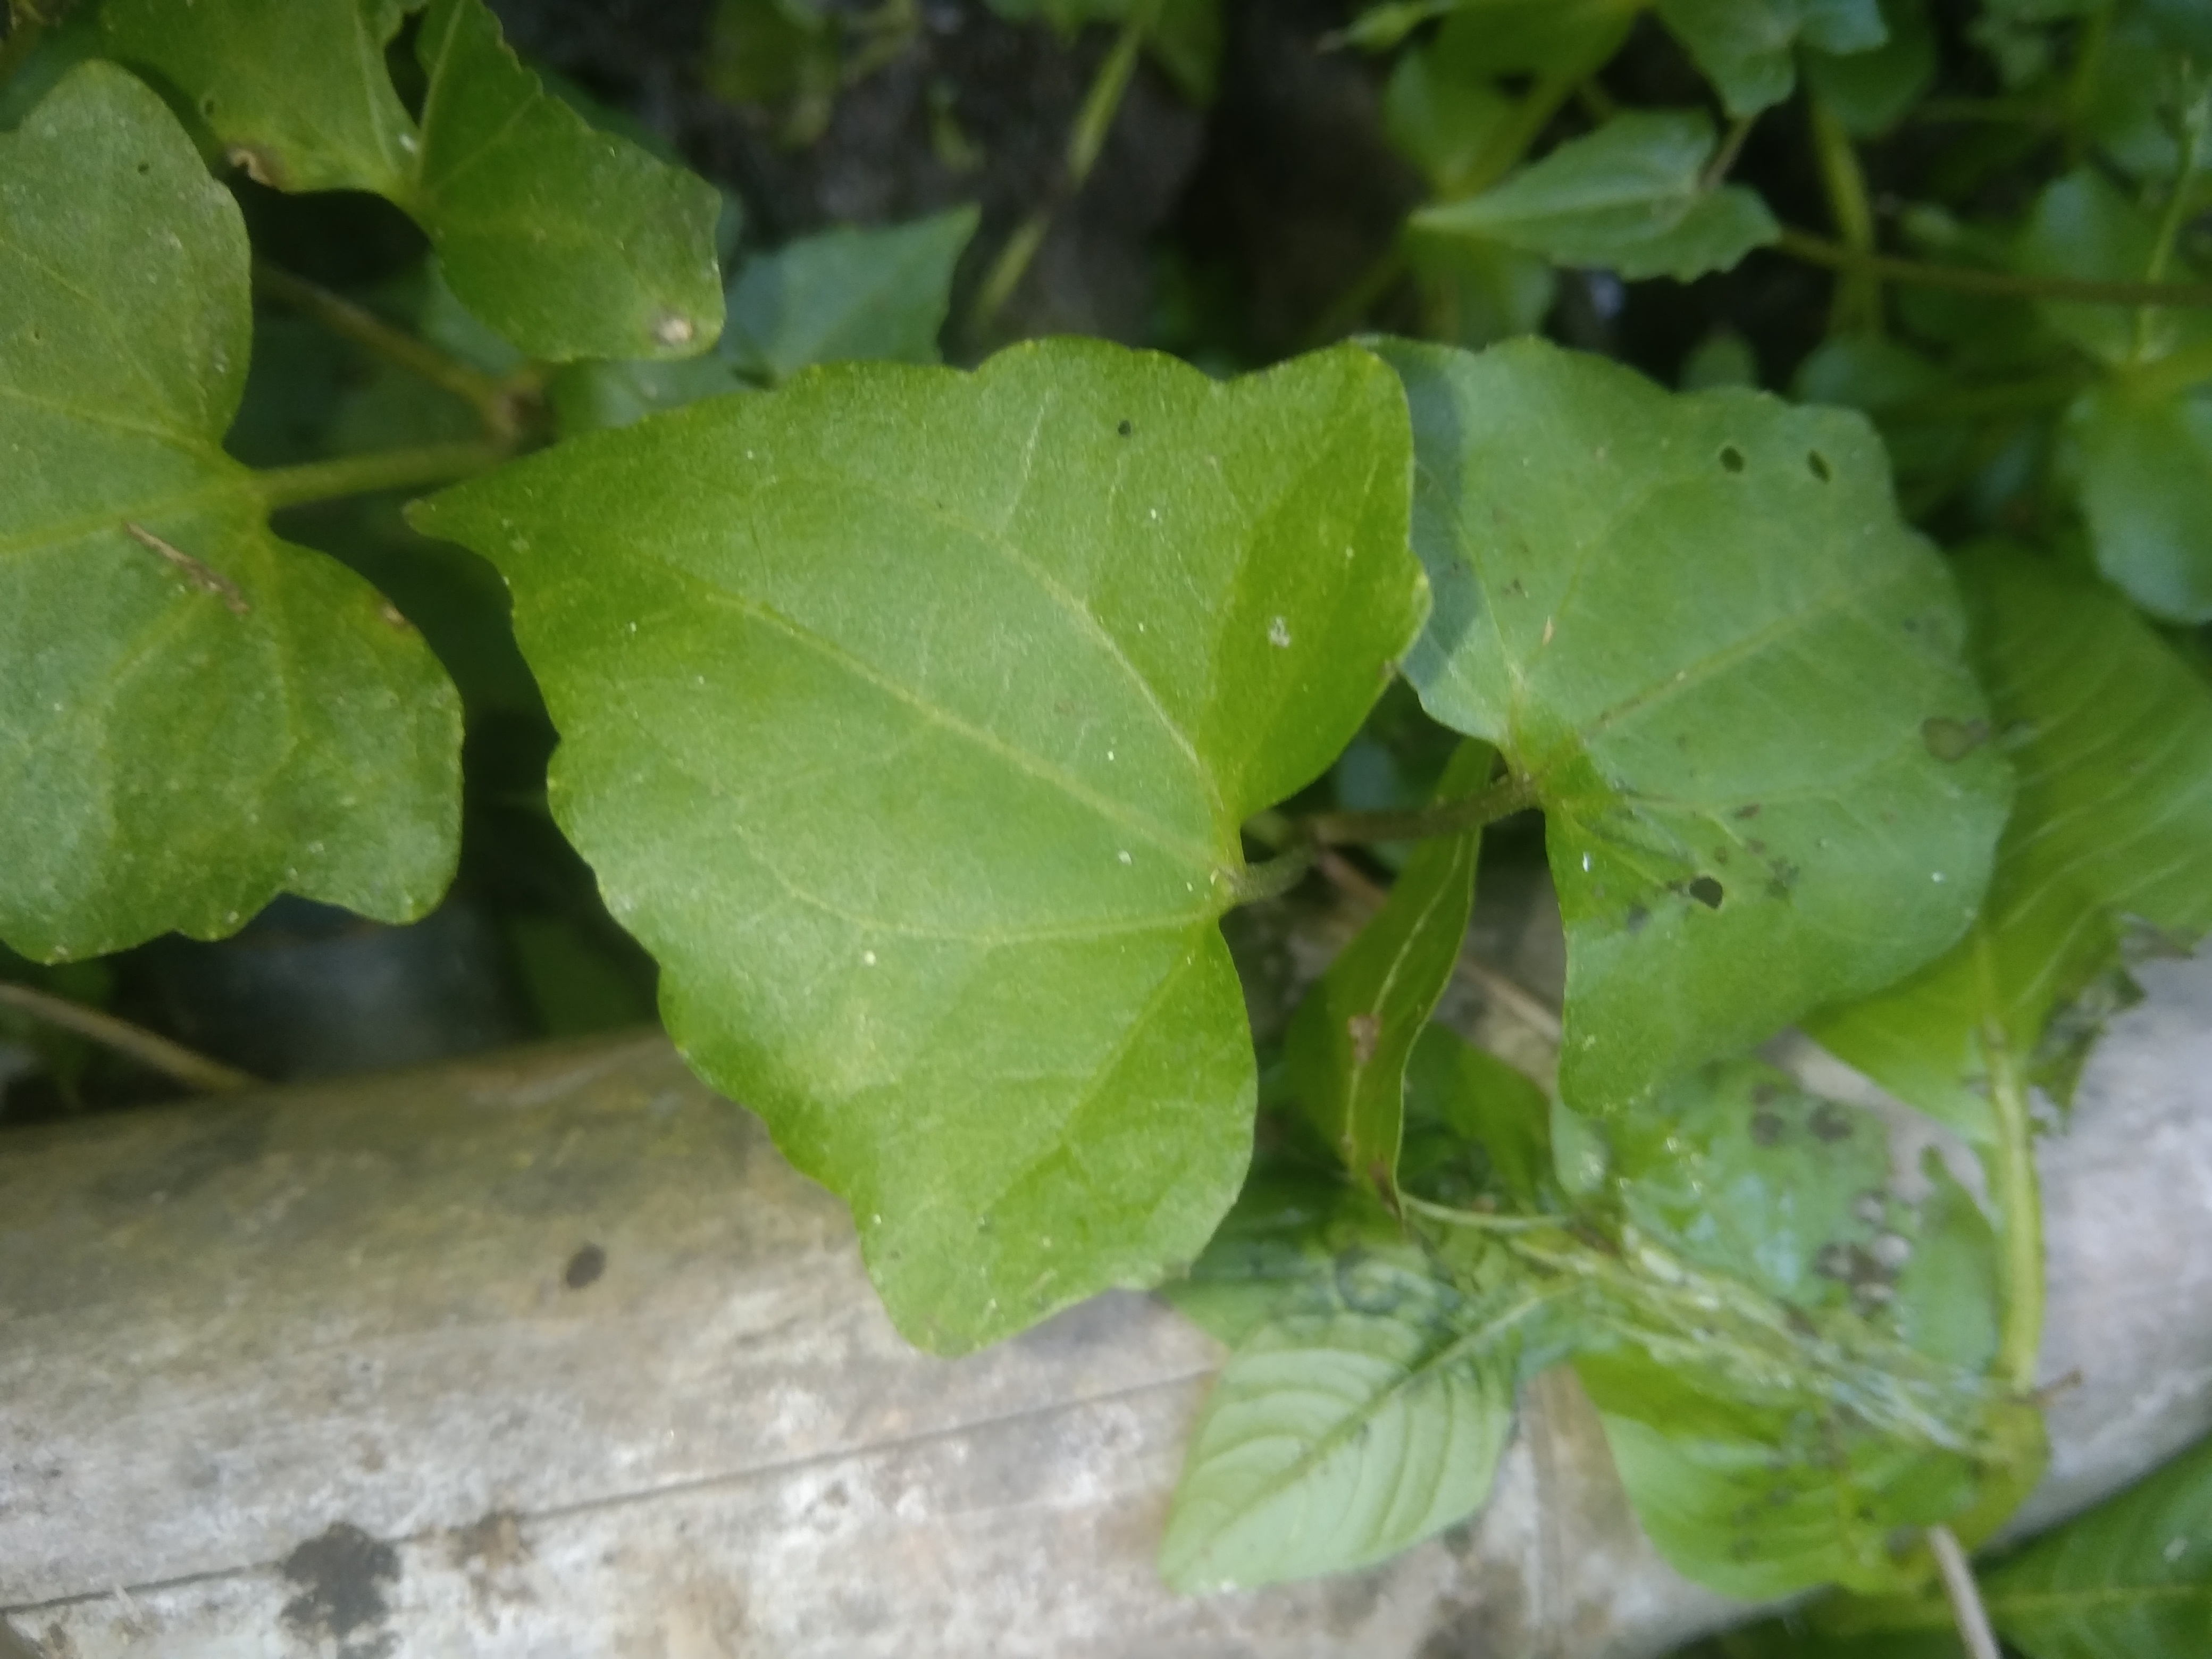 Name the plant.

bitter vine
